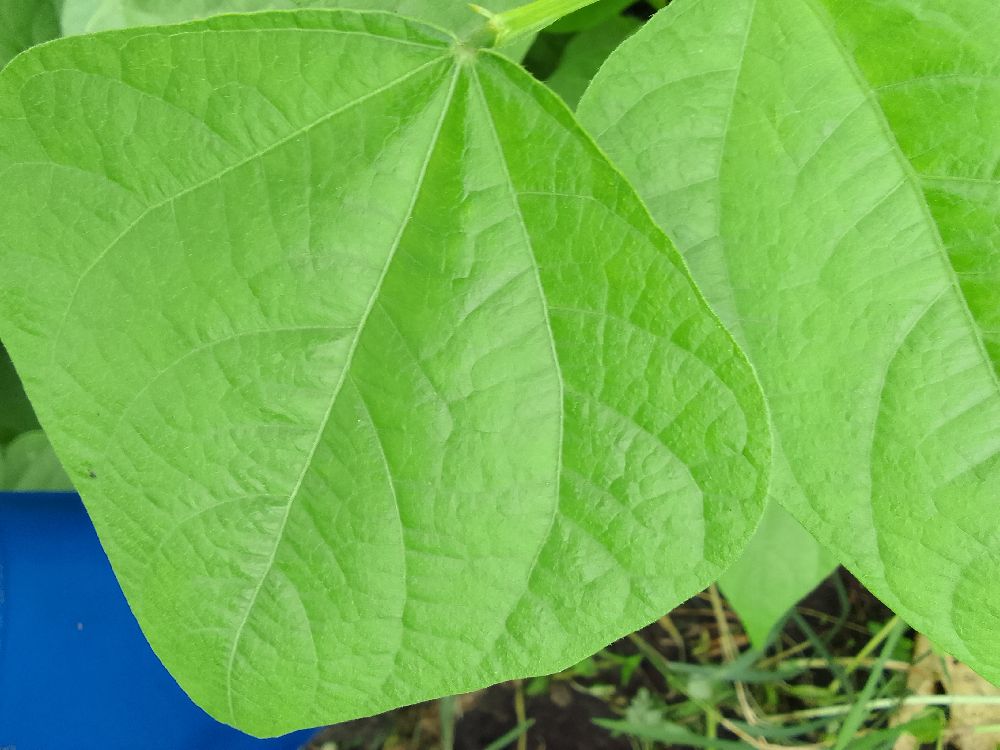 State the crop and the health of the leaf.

common bean, healthy
